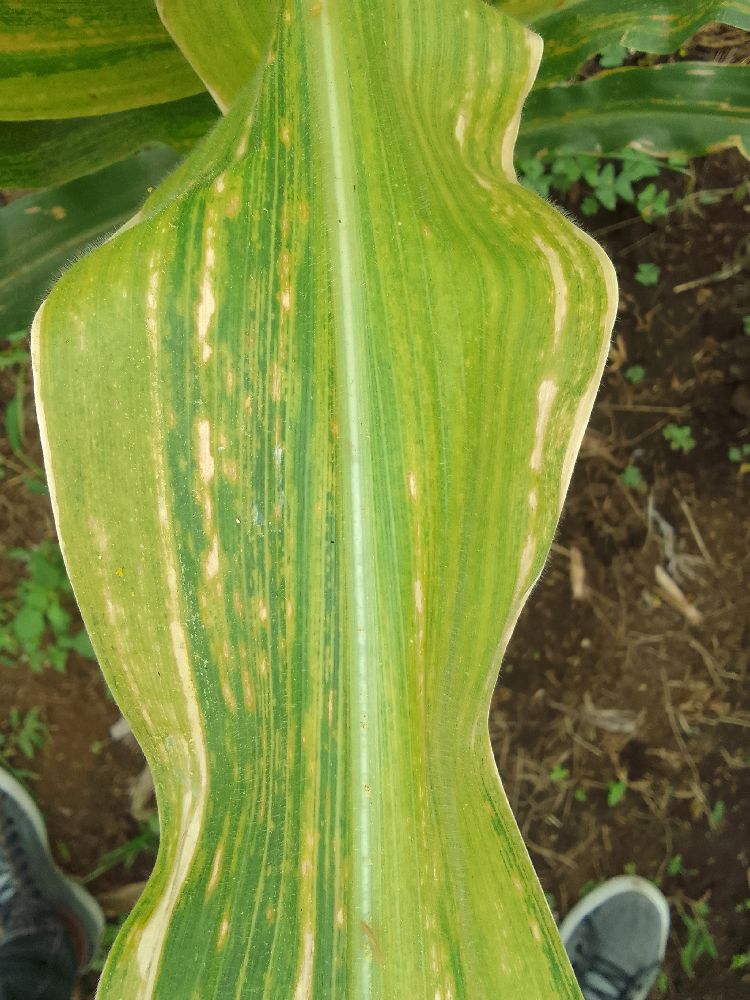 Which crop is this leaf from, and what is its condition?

maize, maize lethal necrosis
